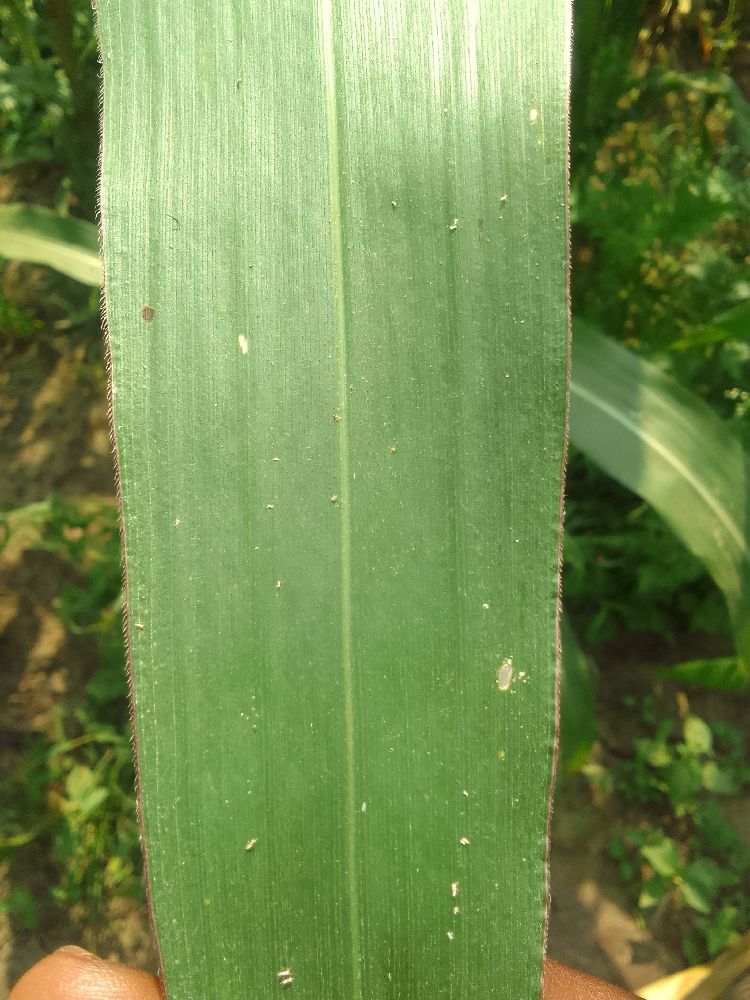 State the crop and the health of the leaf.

maize, healthy
